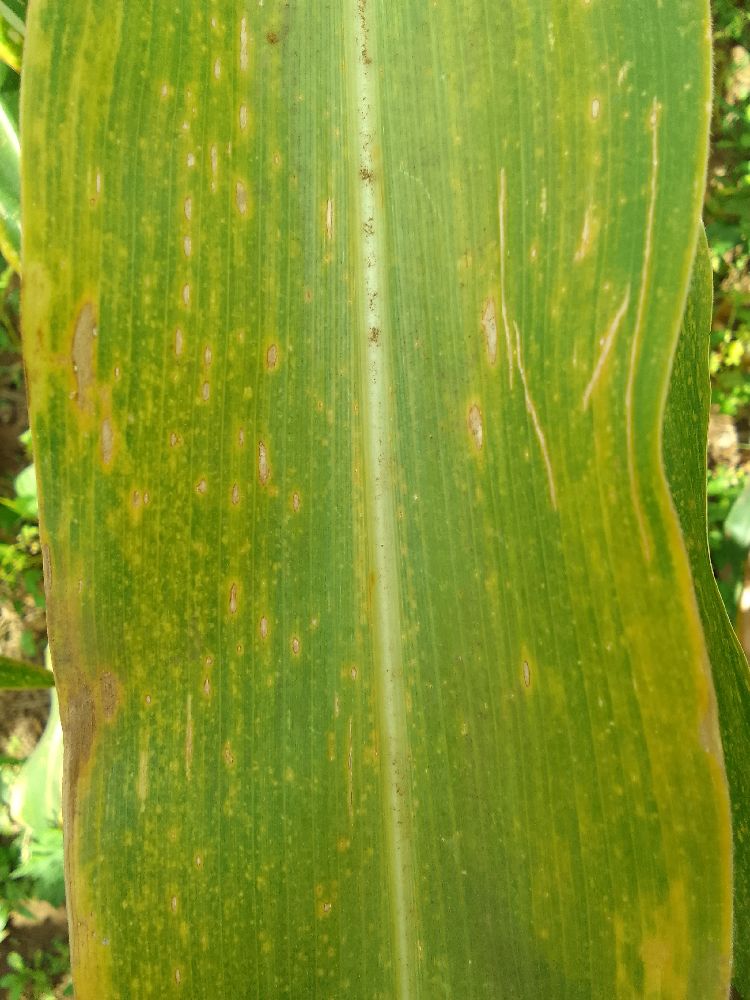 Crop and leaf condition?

maize, maize lethal necrosis
